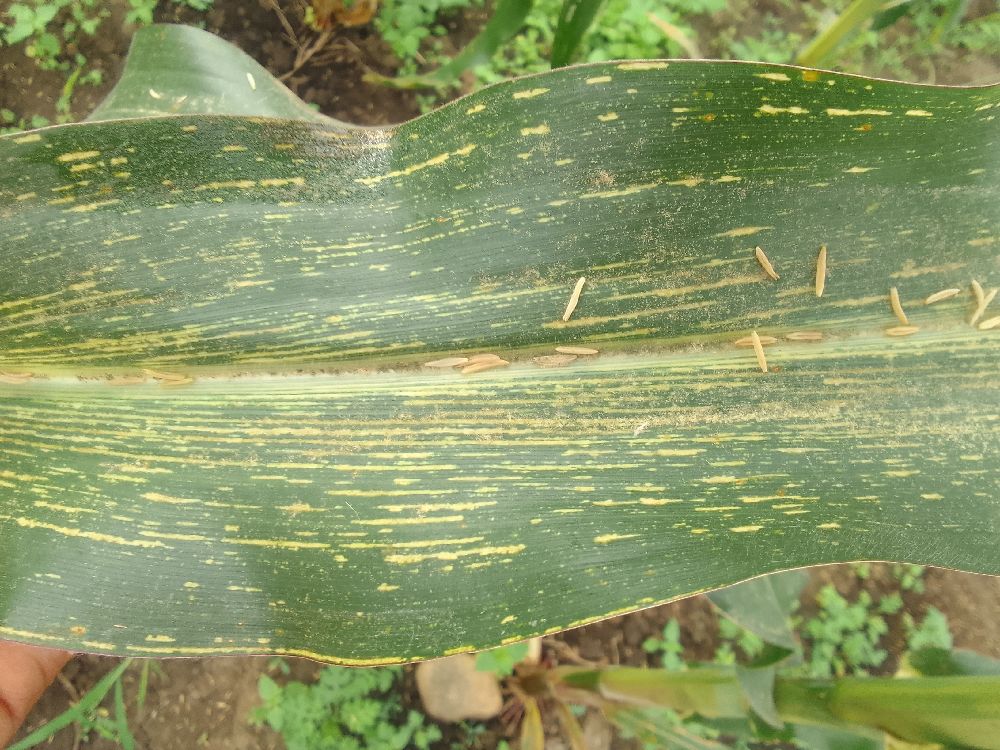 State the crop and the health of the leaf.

maize, maize streak virus
